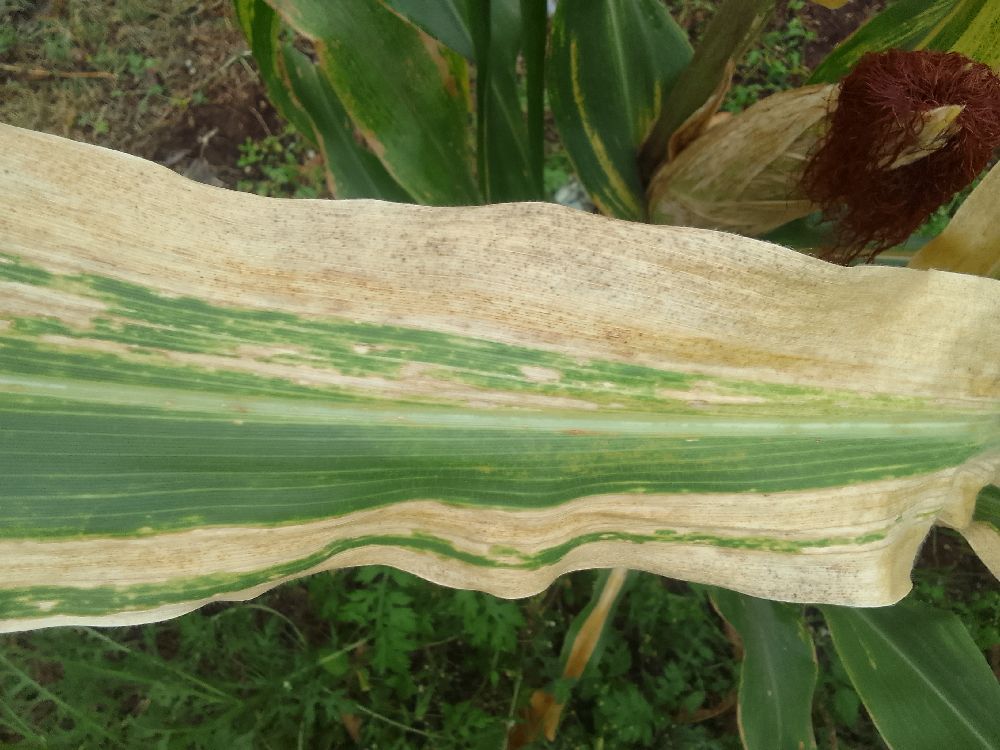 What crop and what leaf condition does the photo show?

maize, maize lethal necrosis
